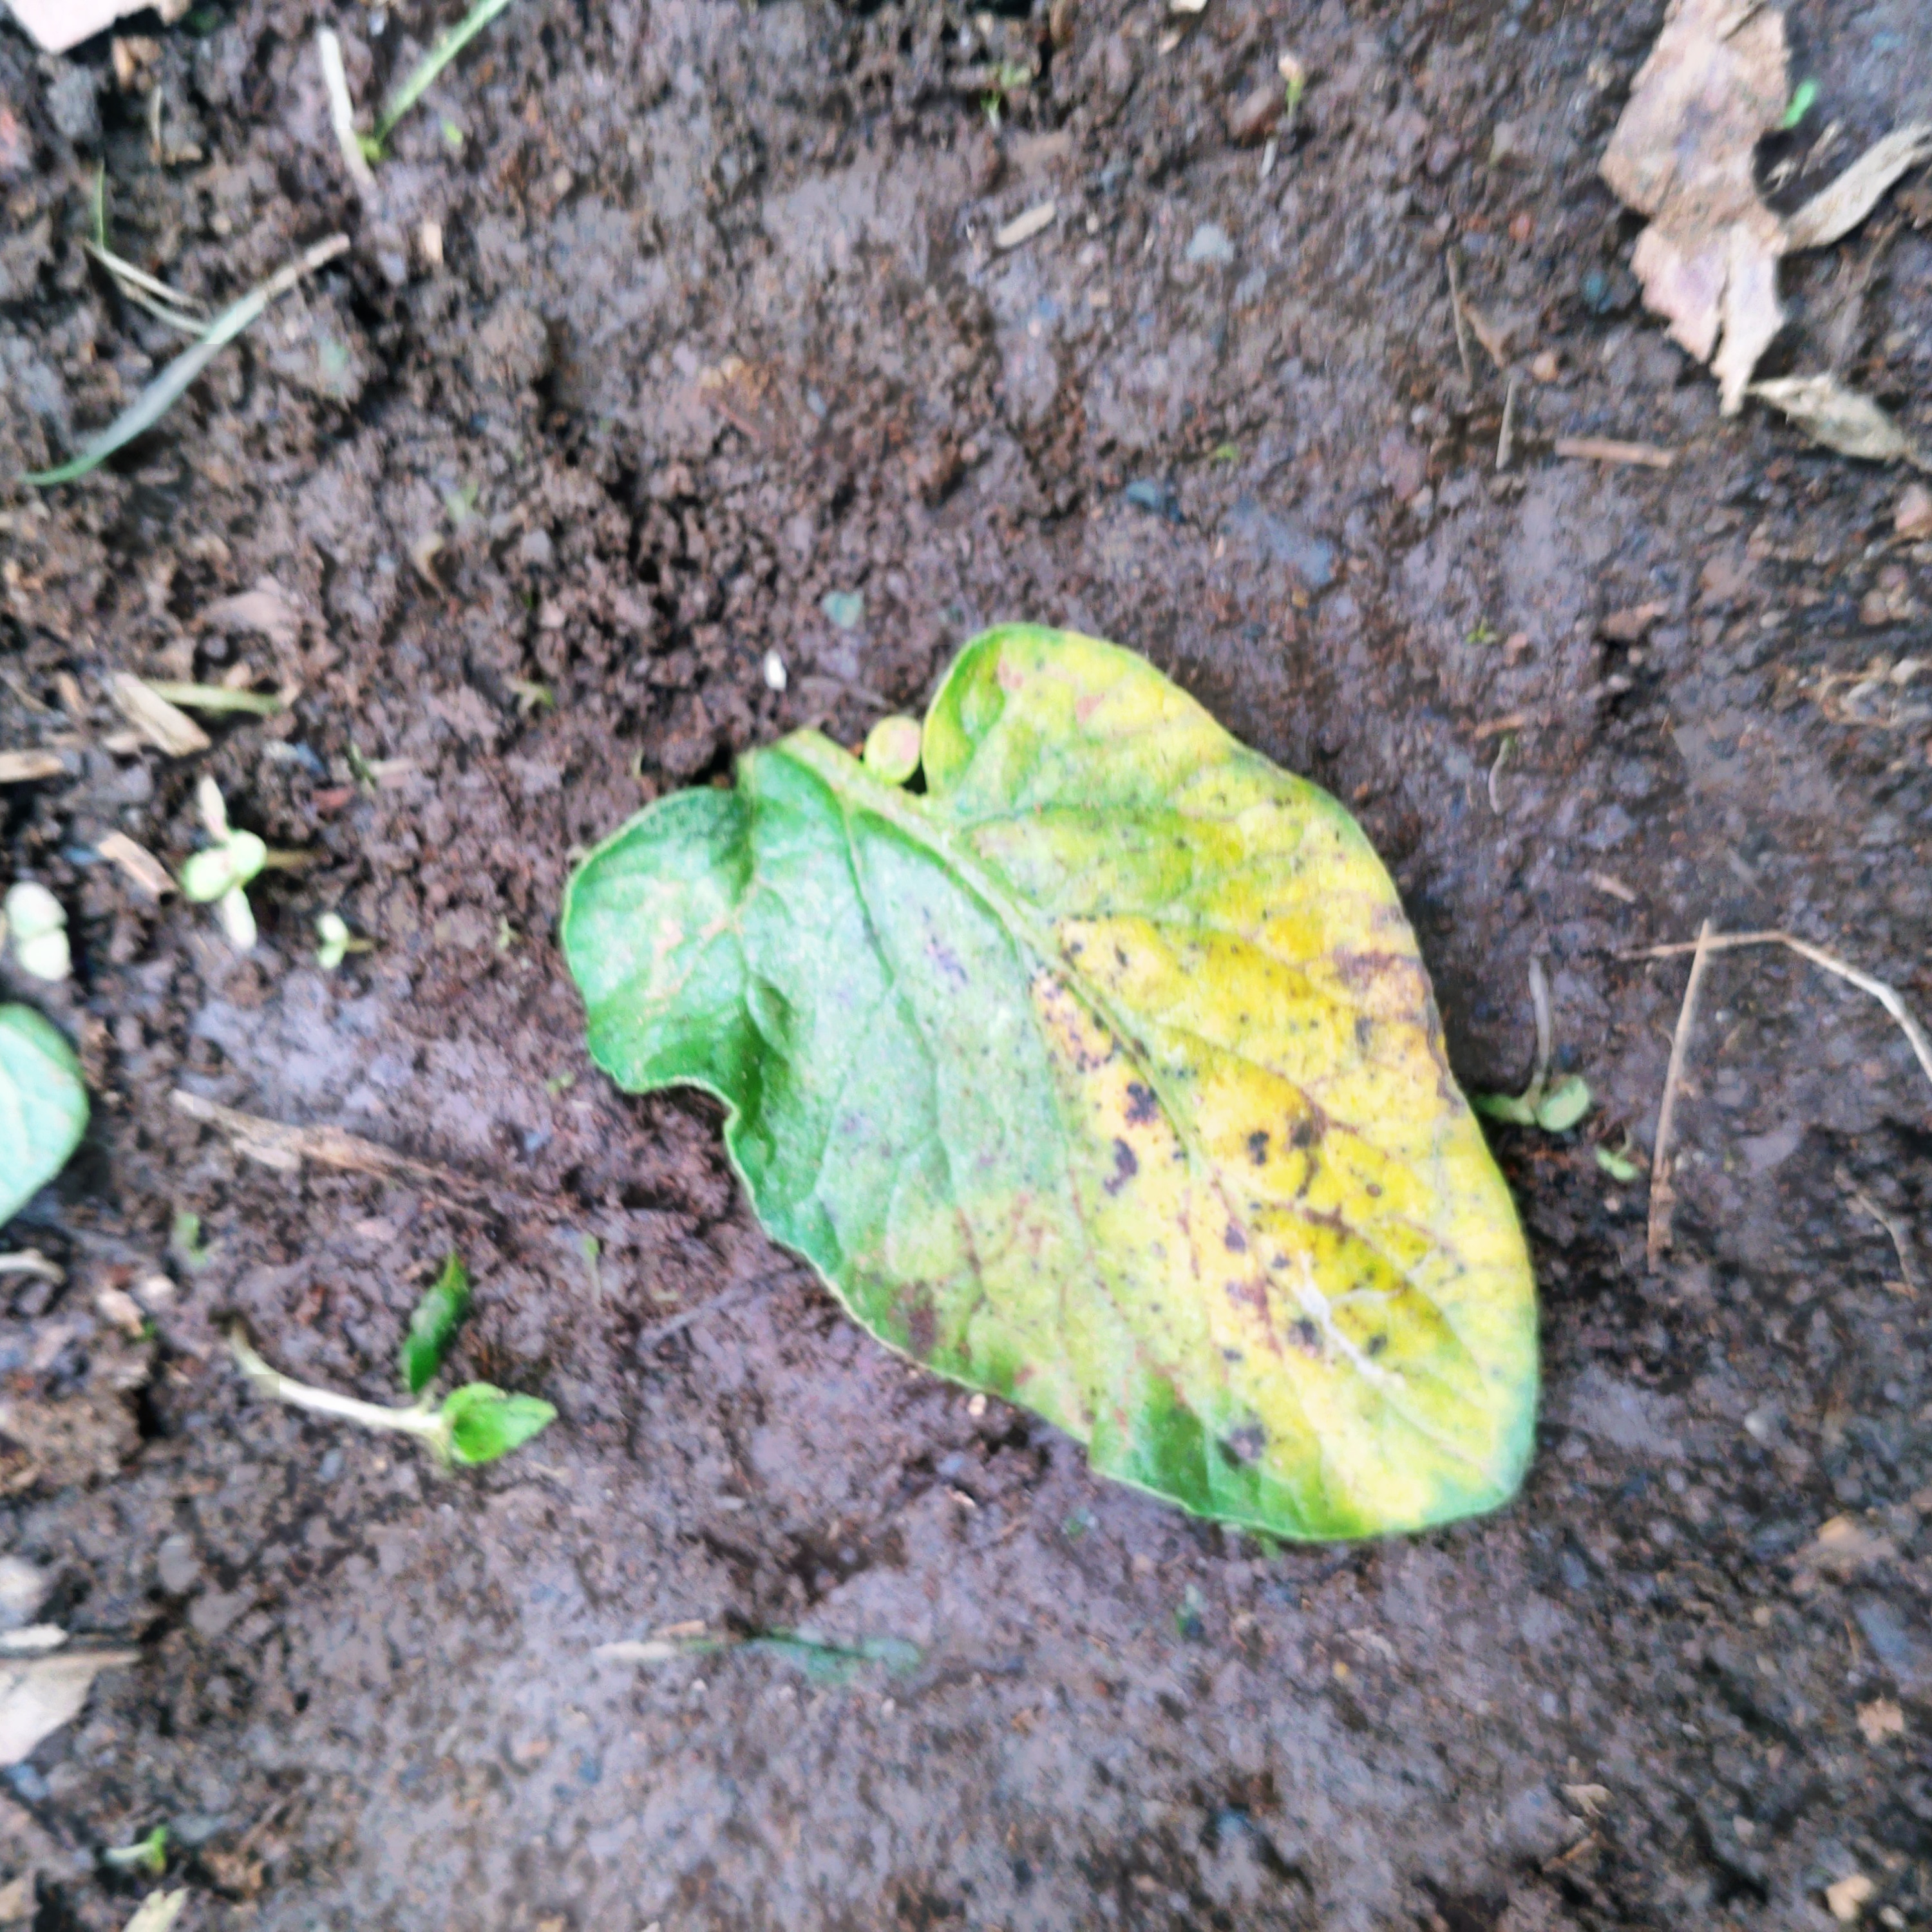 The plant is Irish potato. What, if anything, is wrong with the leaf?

late blight
